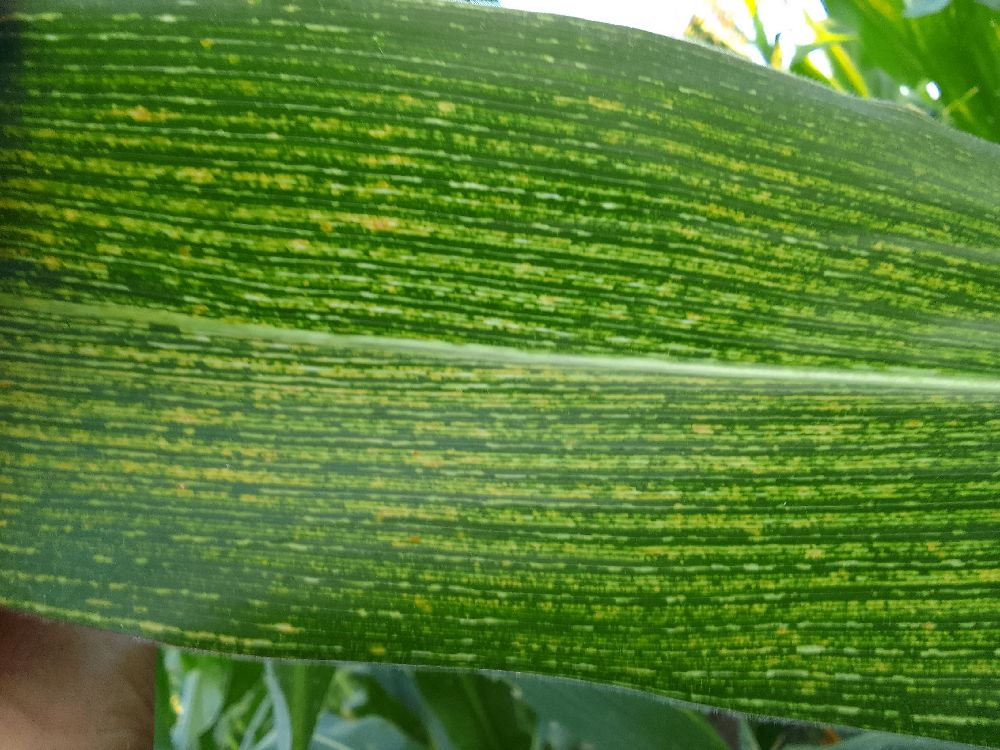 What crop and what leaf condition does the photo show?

maize, maize streak virus
